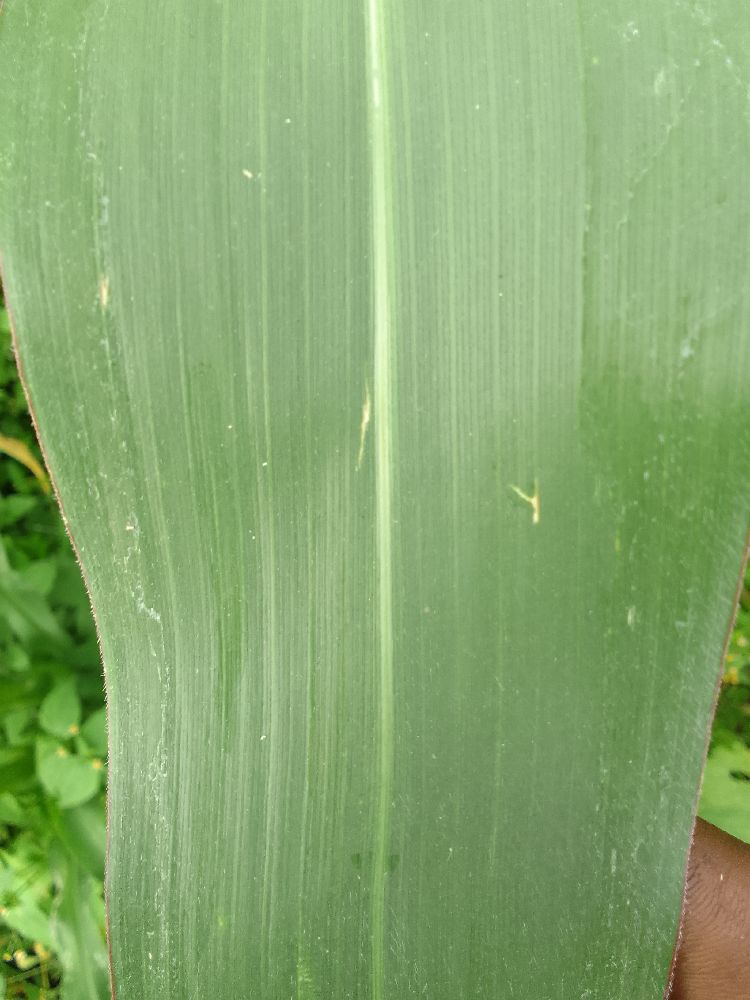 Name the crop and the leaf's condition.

maize, healthy
